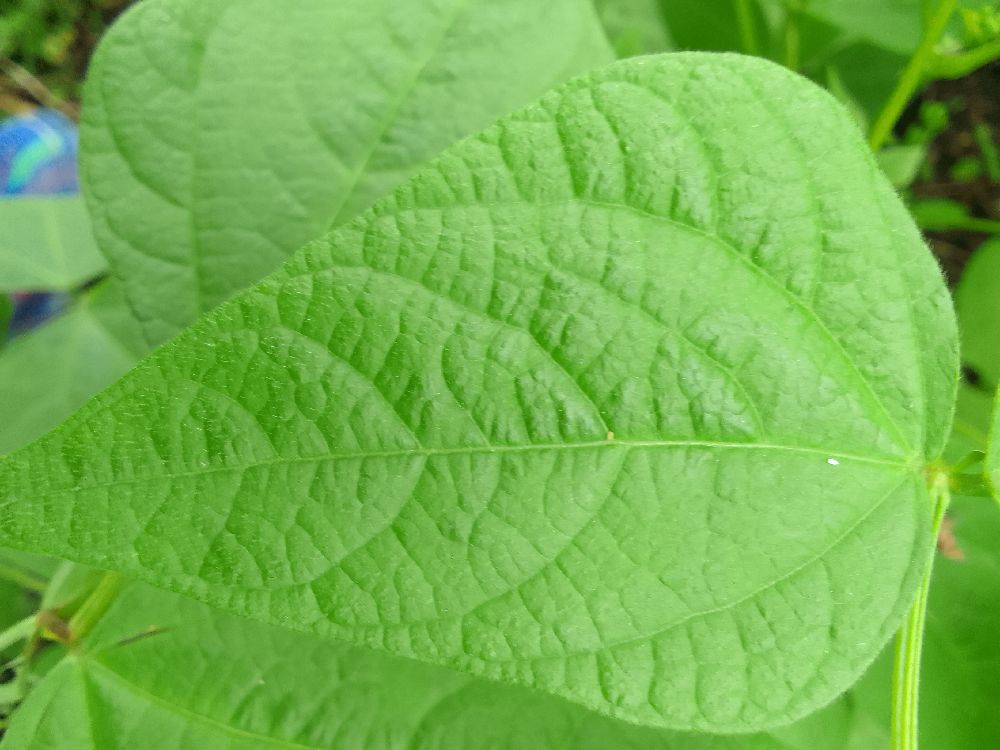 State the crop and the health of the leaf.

common bean, healthy
